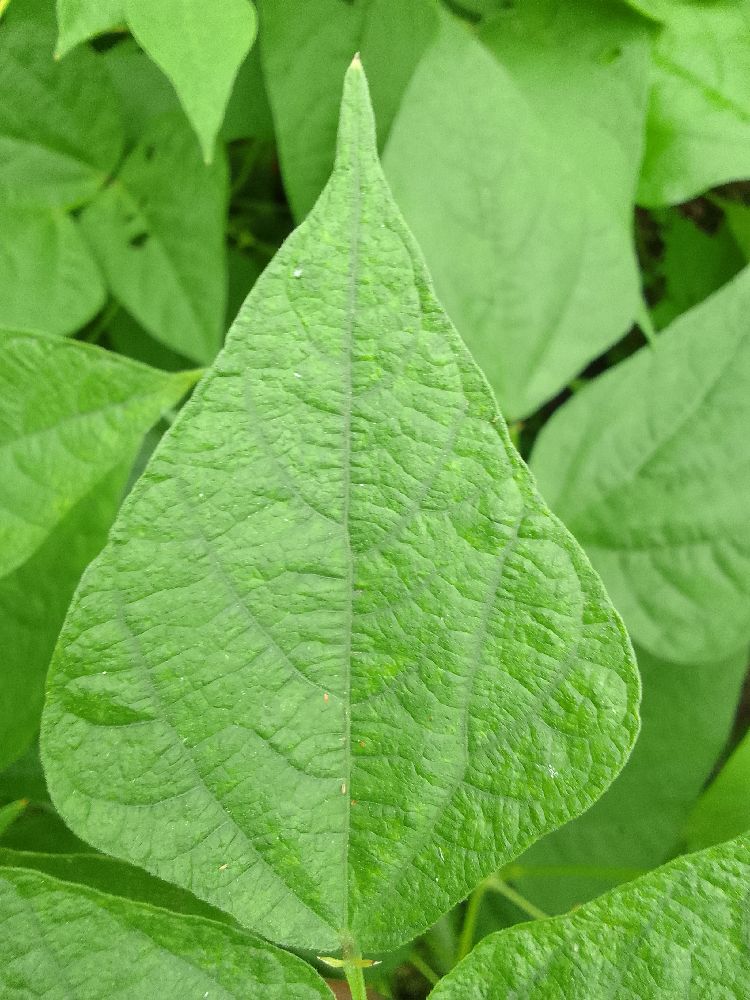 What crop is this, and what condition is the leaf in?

common bean, healthy
